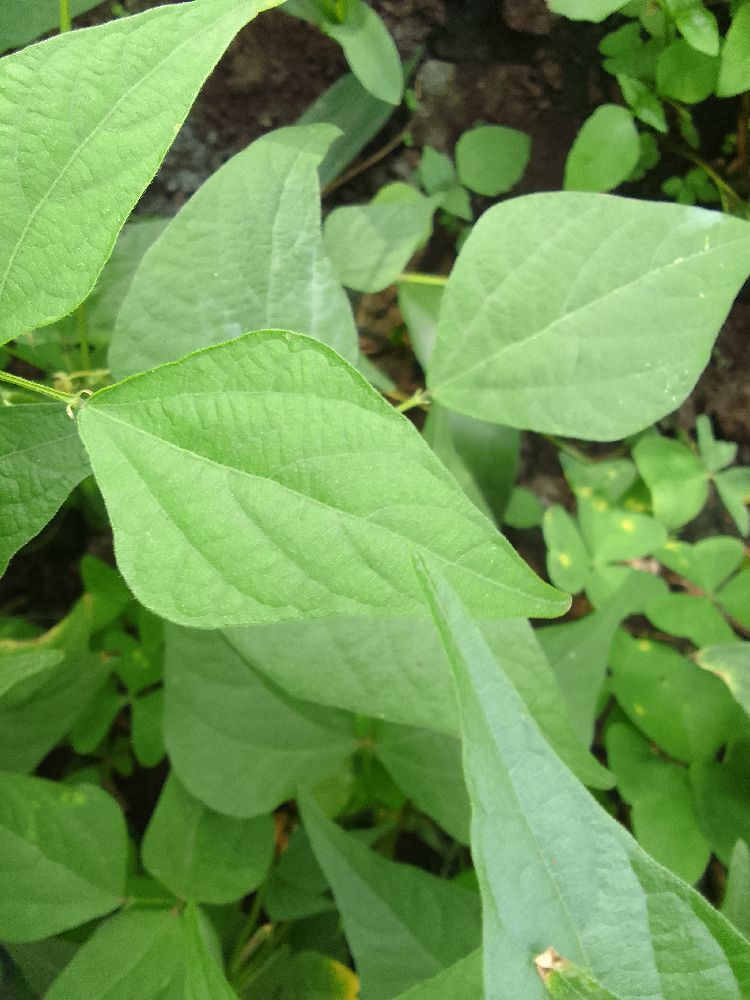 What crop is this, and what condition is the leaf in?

common bean, healthy
